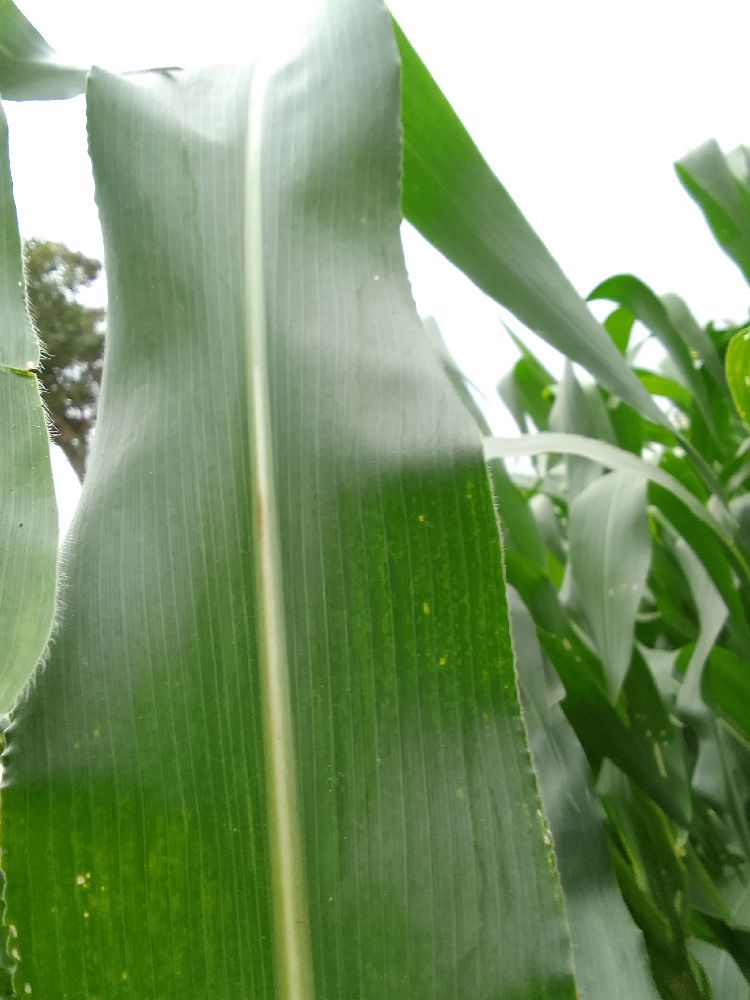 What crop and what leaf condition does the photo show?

maize, healthy
